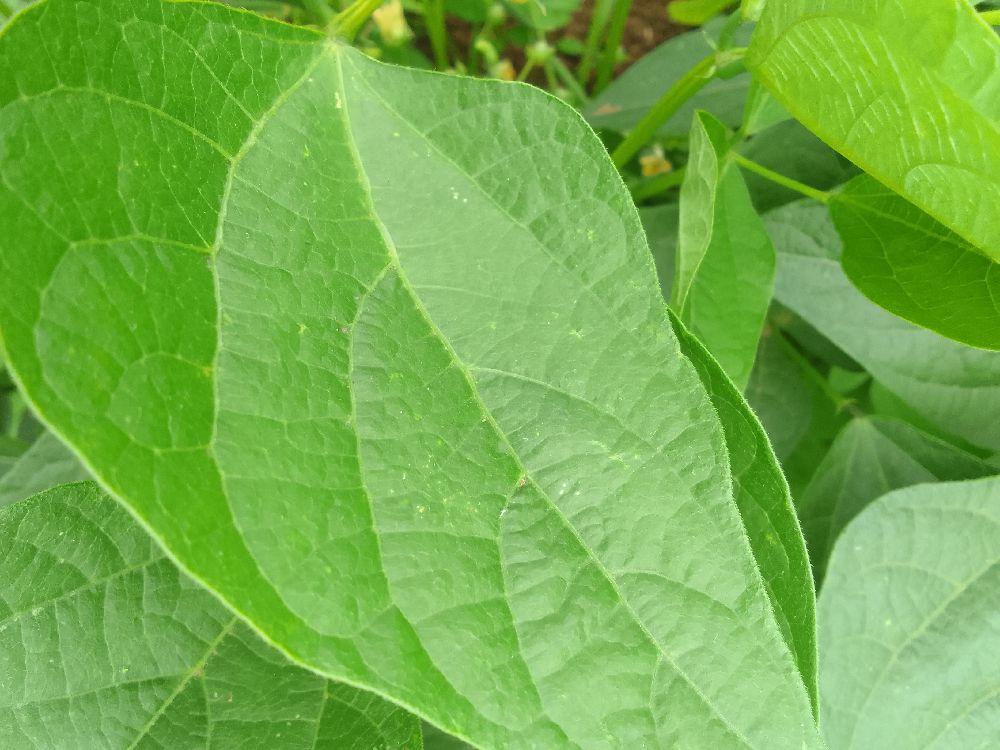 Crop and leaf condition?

common bean, healthy
